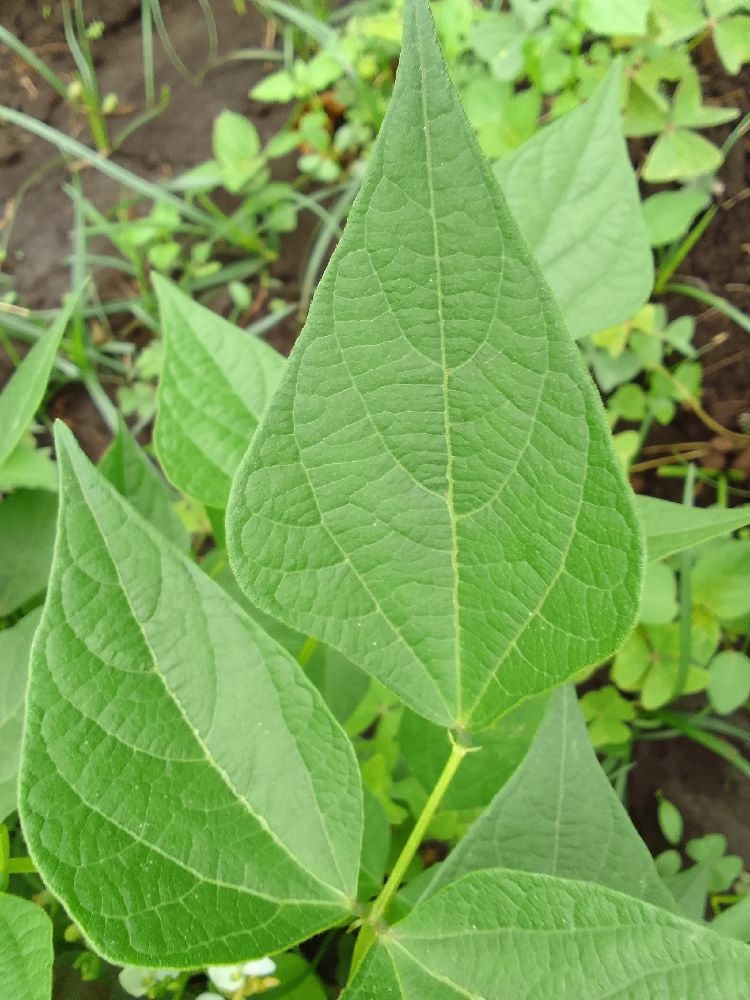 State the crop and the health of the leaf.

common bean, healthy
